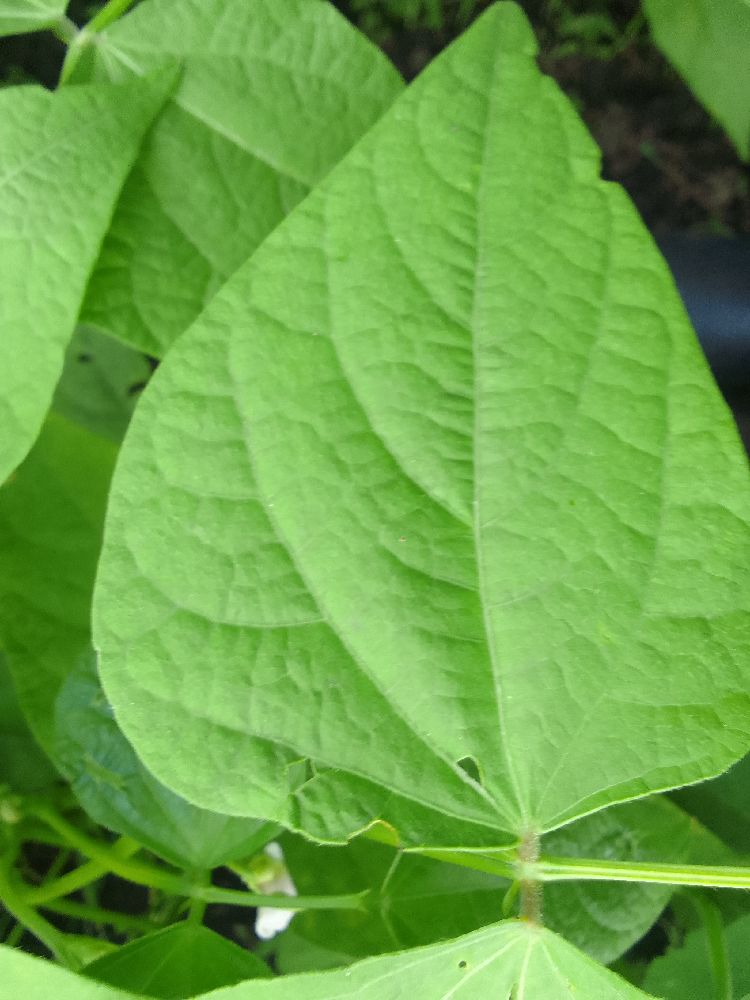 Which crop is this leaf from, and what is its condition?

common bean, healthy
